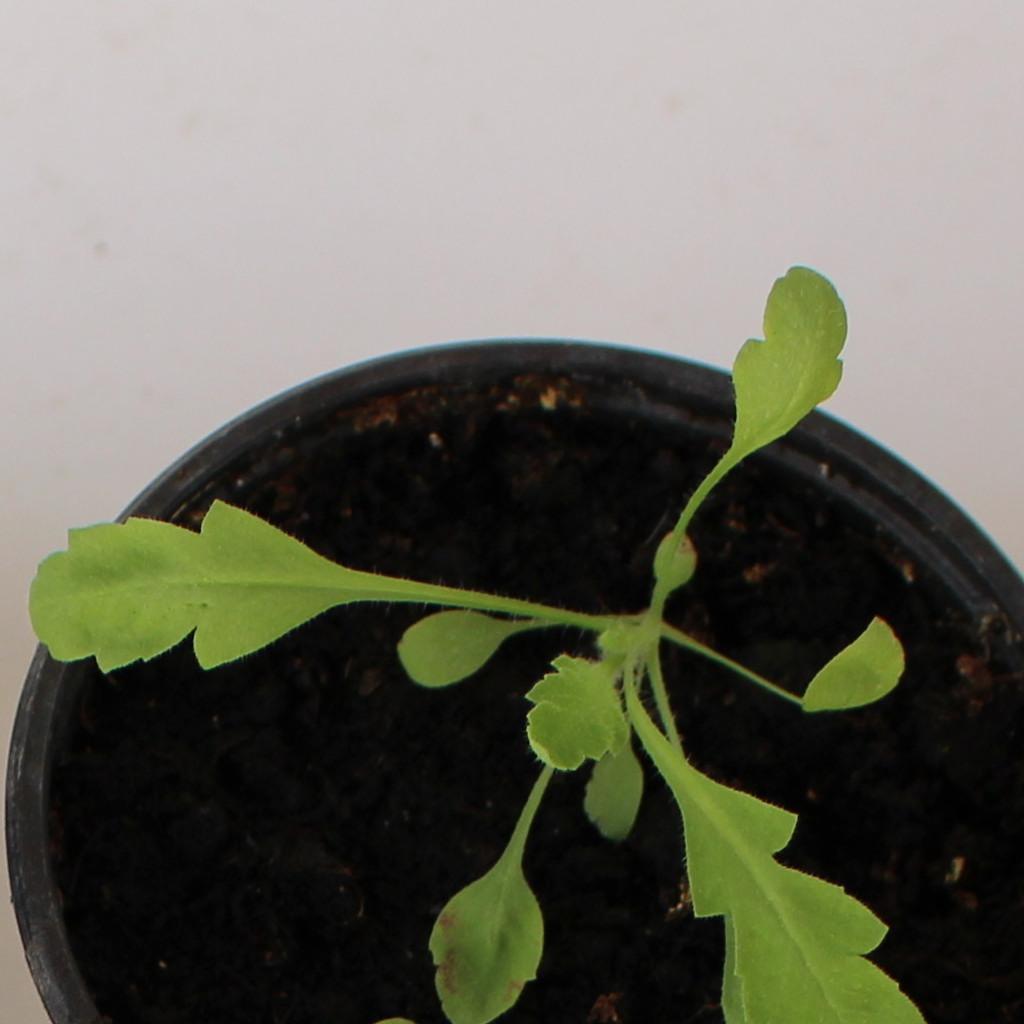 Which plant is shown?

Papaver rhoeas
